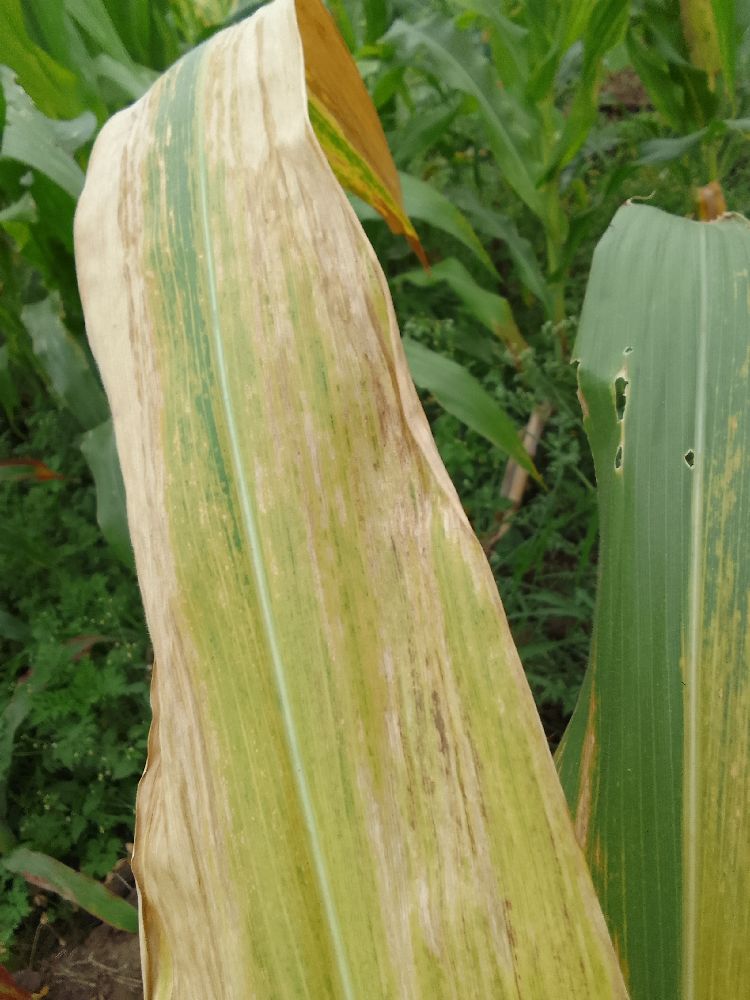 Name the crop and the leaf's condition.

maize, maize lethal necrosis
